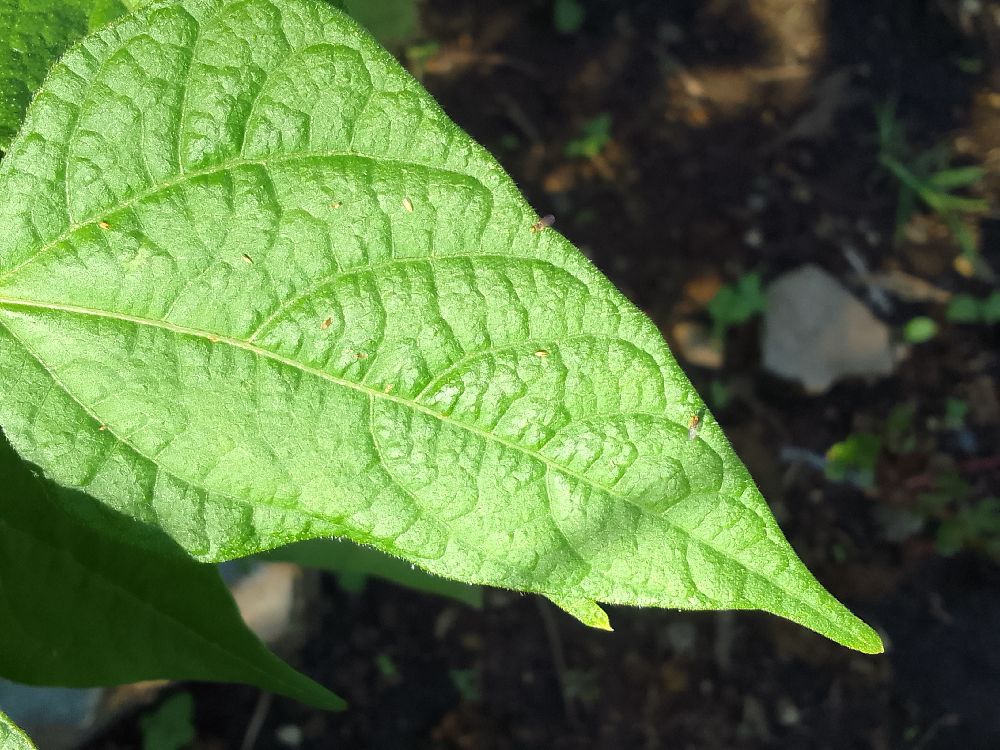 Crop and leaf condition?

common bean, healthy
